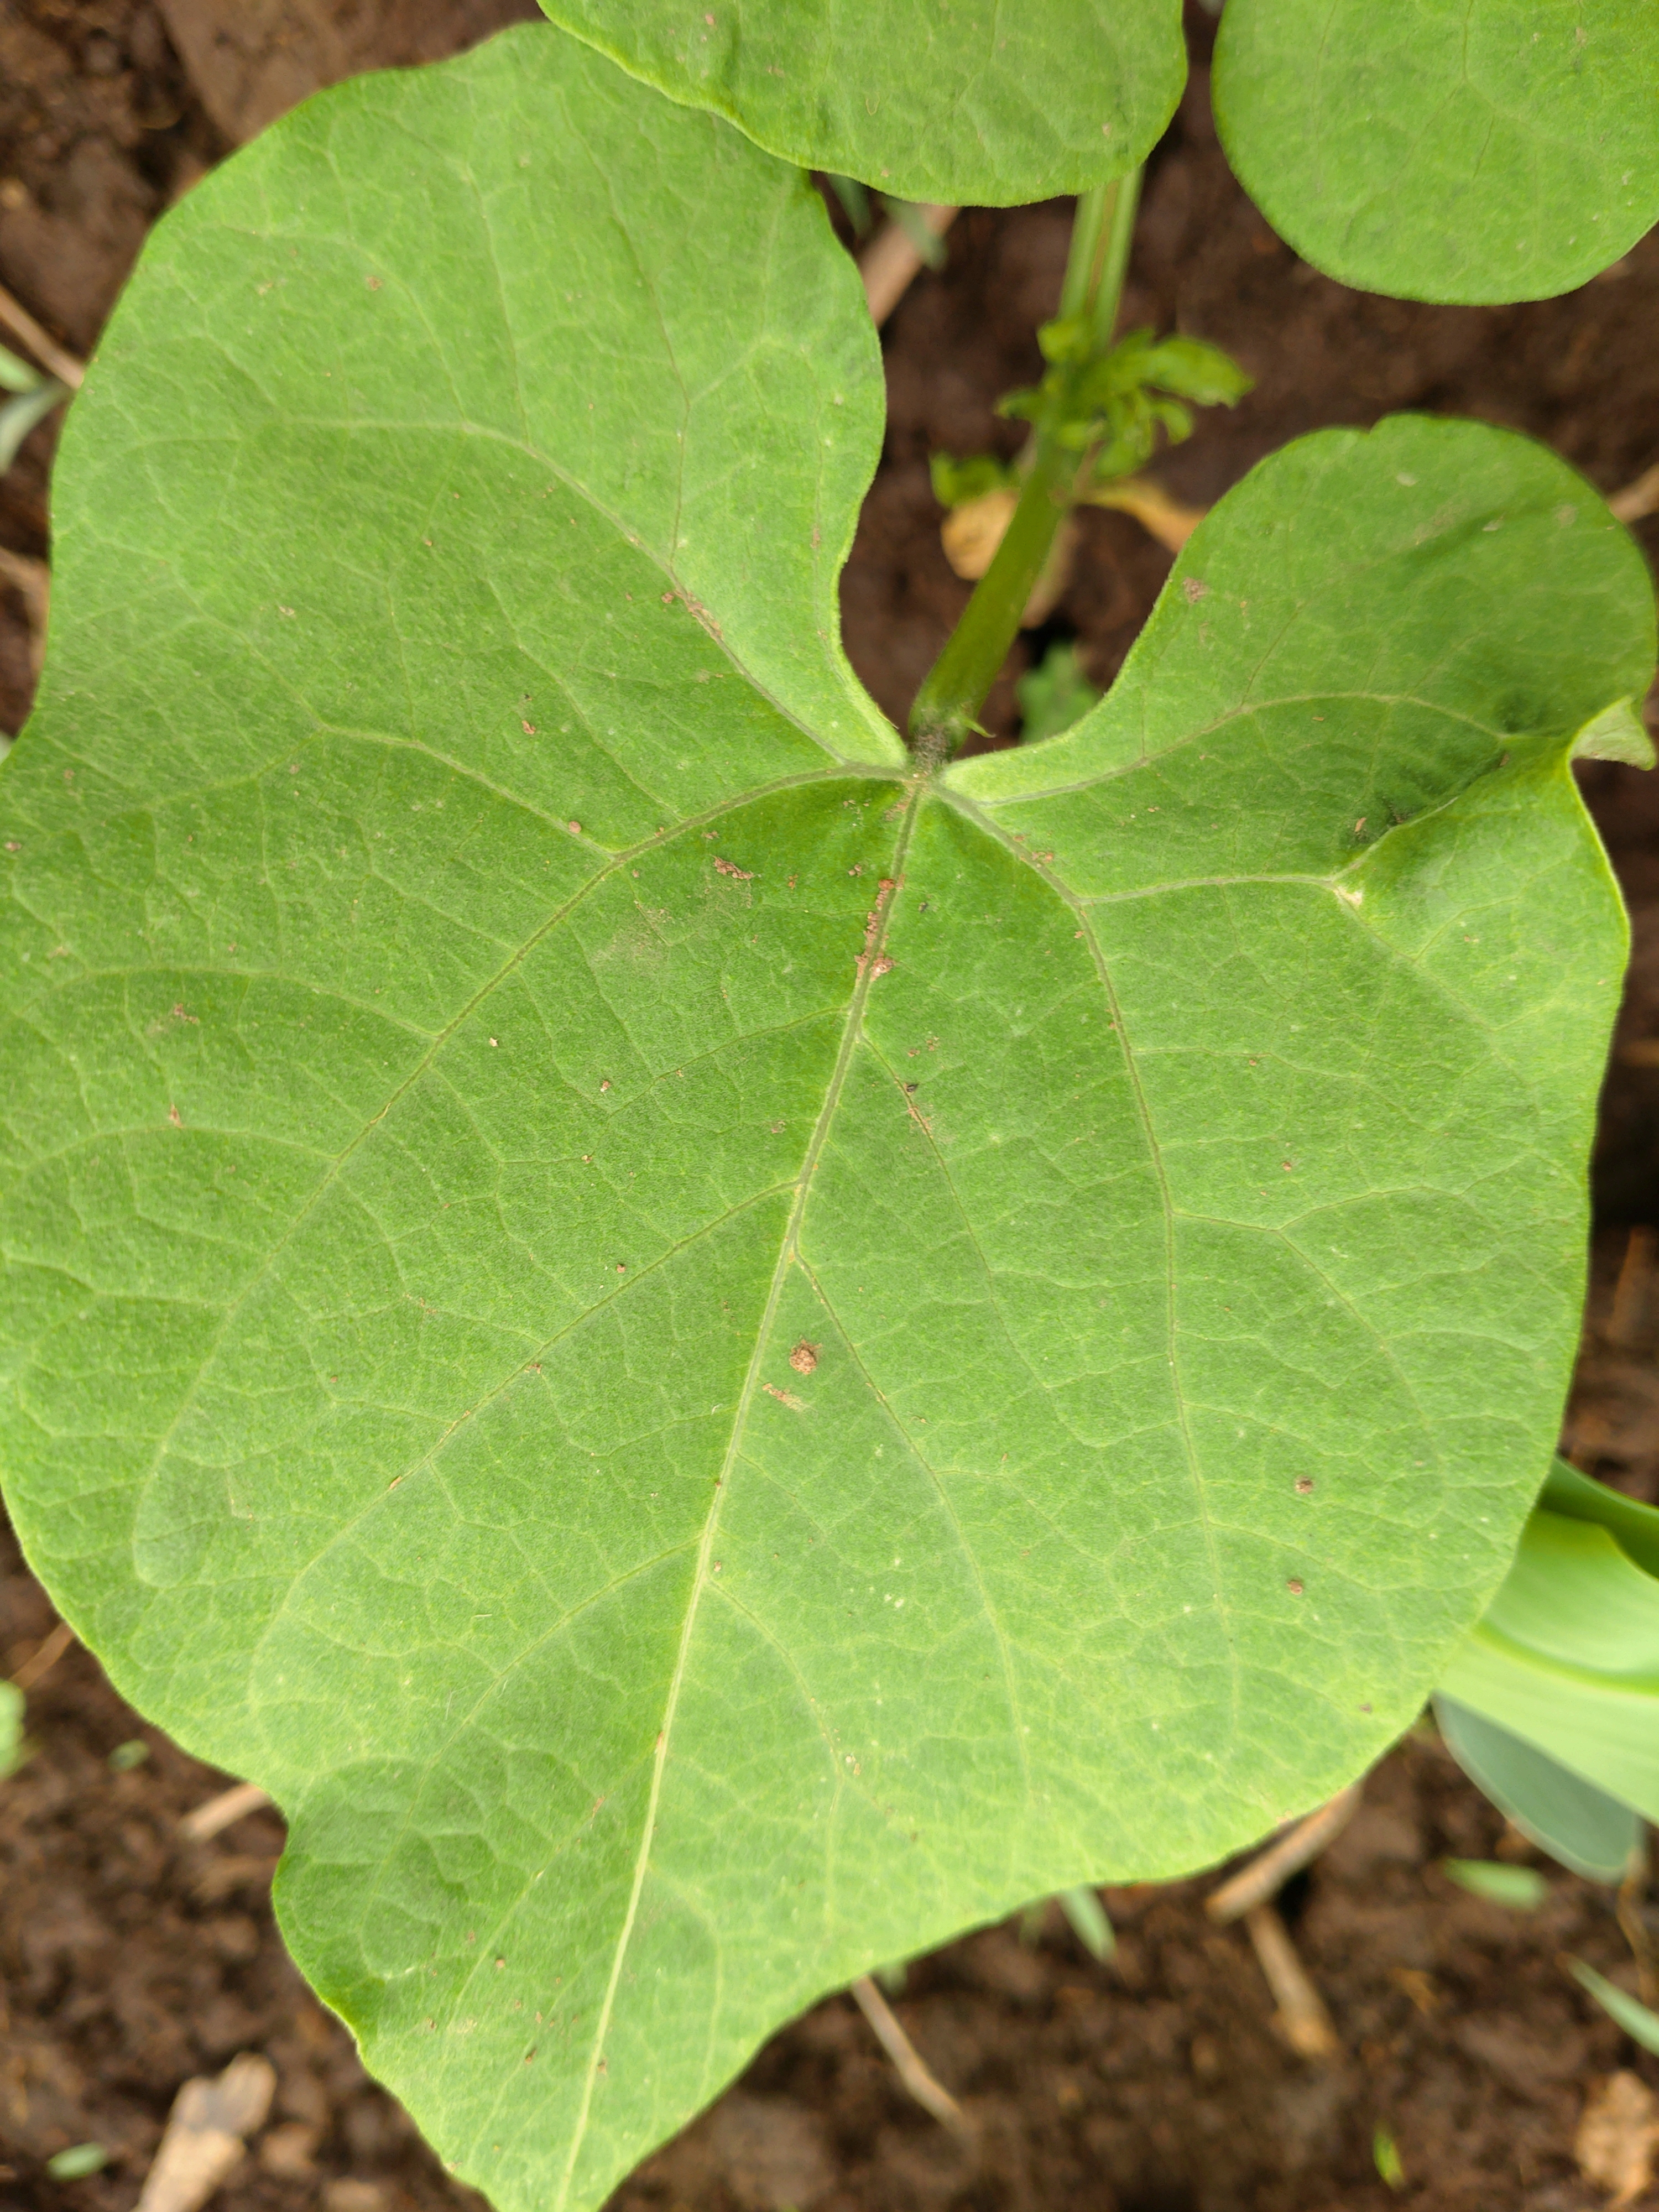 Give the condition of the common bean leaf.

healthy
